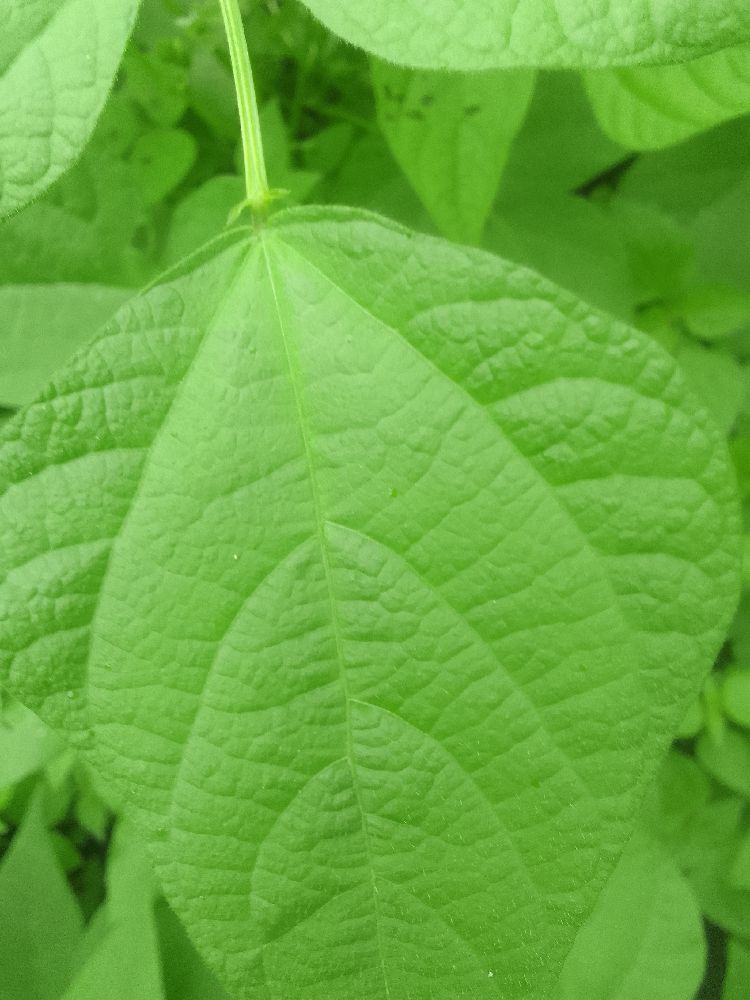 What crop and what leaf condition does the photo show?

common bean, healthy
